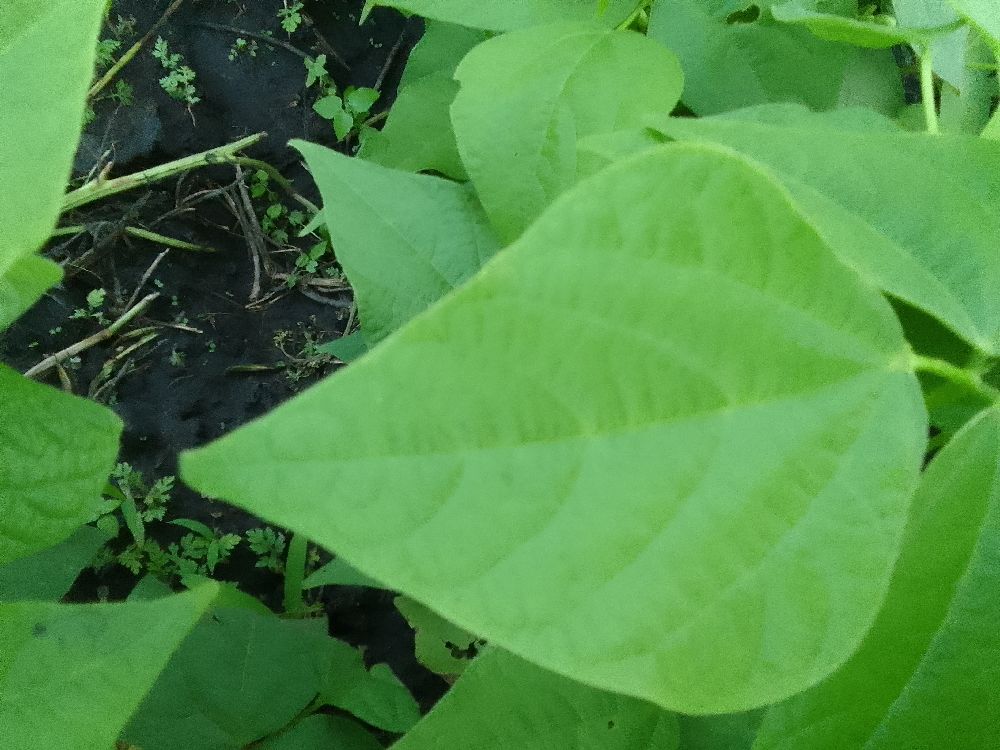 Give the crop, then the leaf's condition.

common bean, healthy
